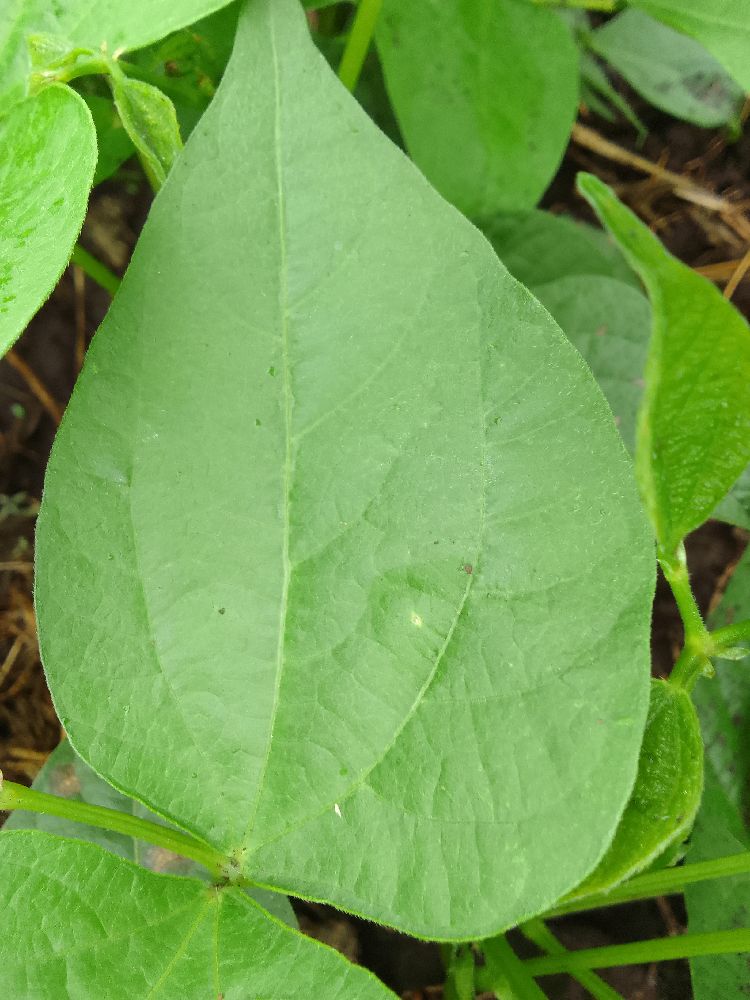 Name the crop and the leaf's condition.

common bean, healthy
